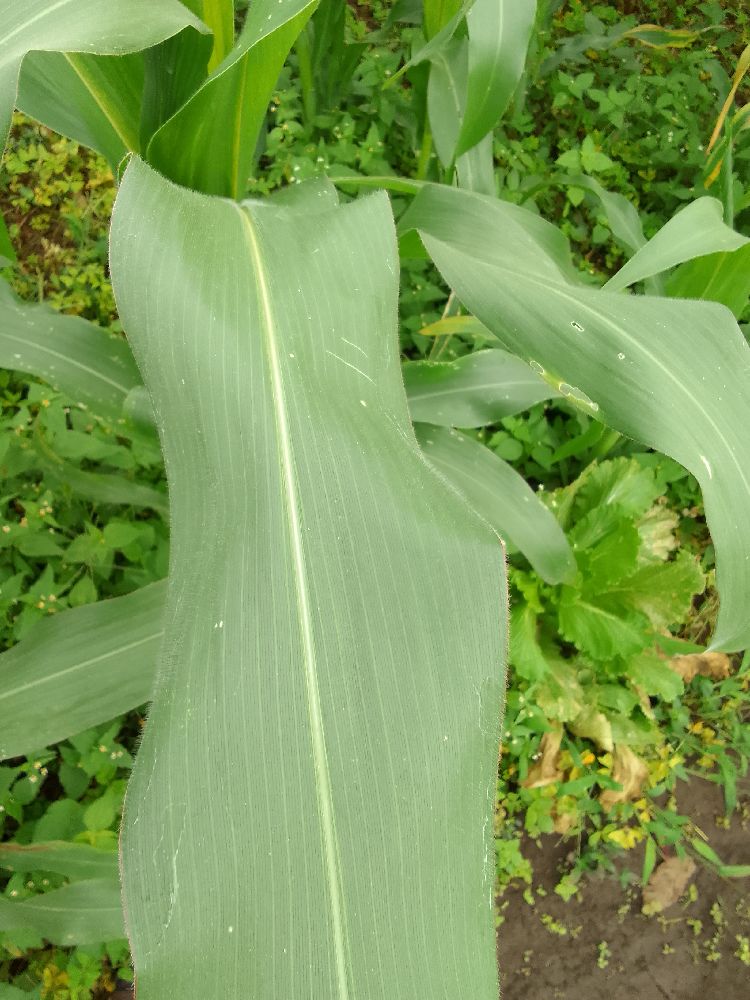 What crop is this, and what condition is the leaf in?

maize, healthy
